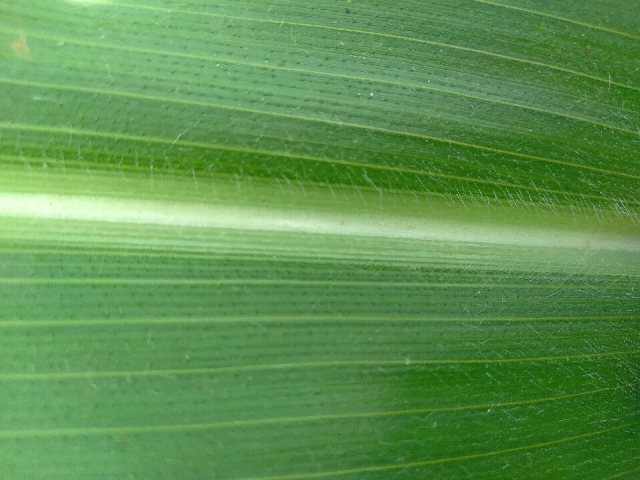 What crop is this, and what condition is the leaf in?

maize, healthy
